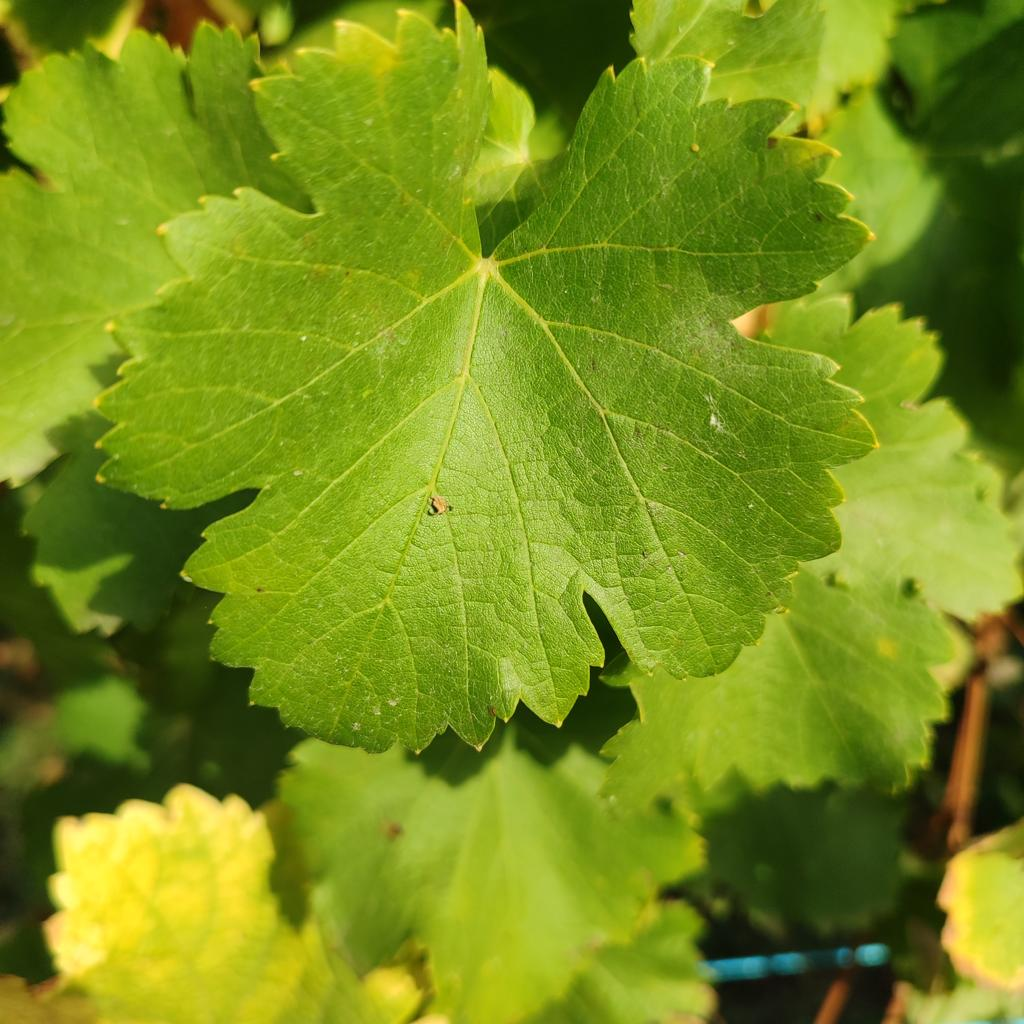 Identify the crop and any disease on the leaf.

grapevine, powdery mildew
